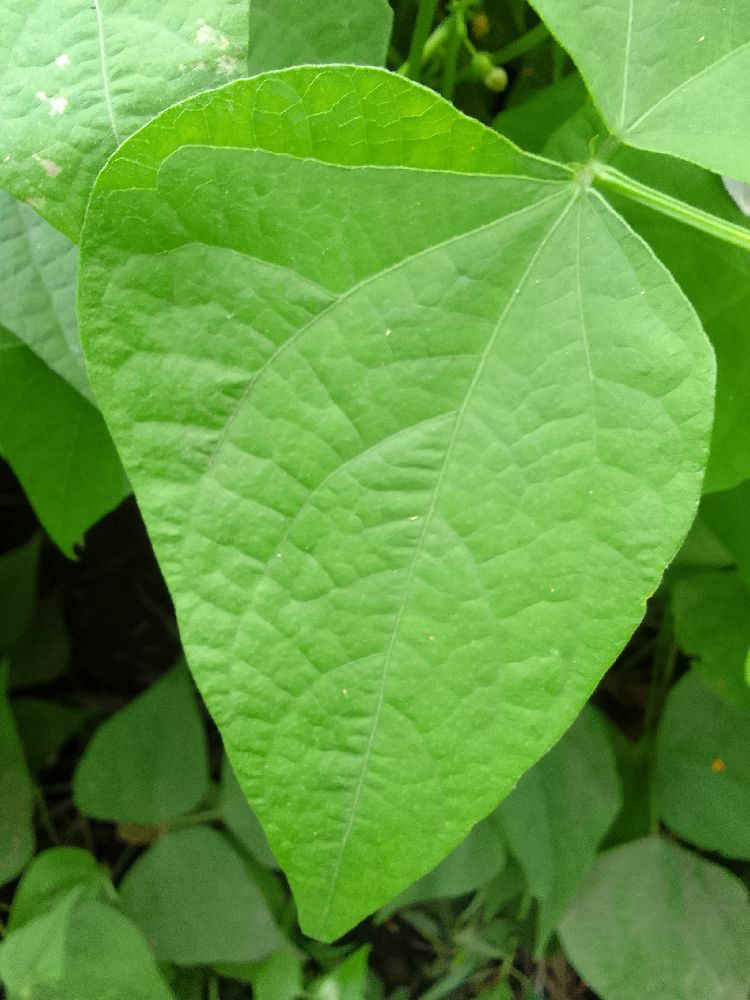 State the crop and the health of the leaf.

common bean, healthy
